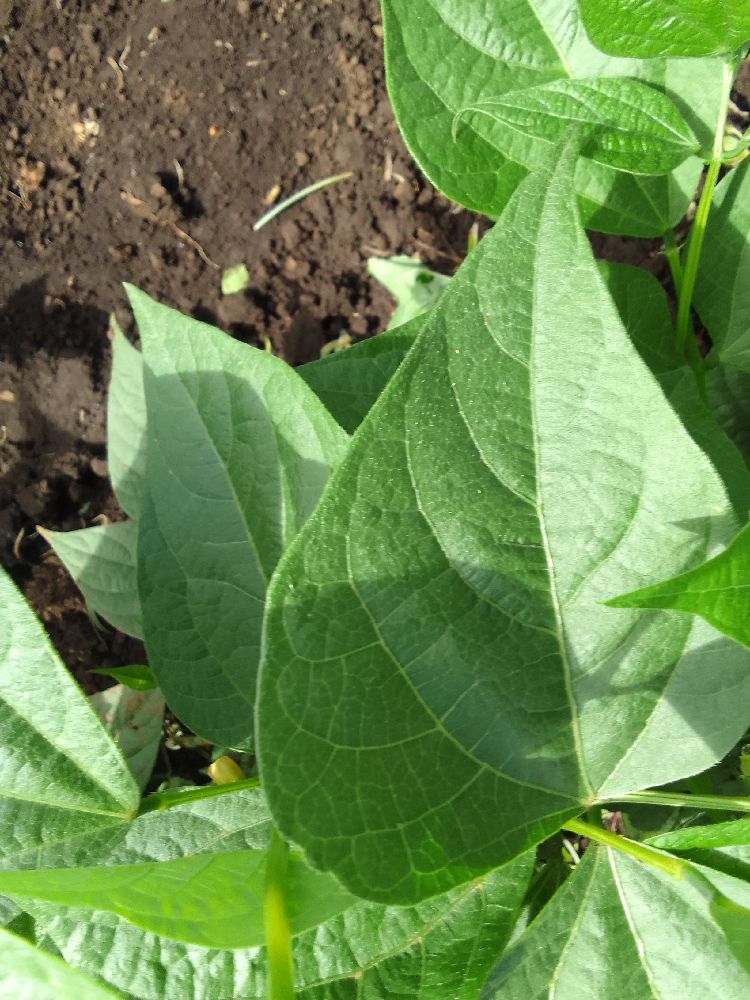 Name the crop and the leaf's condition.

common bean, healthy
